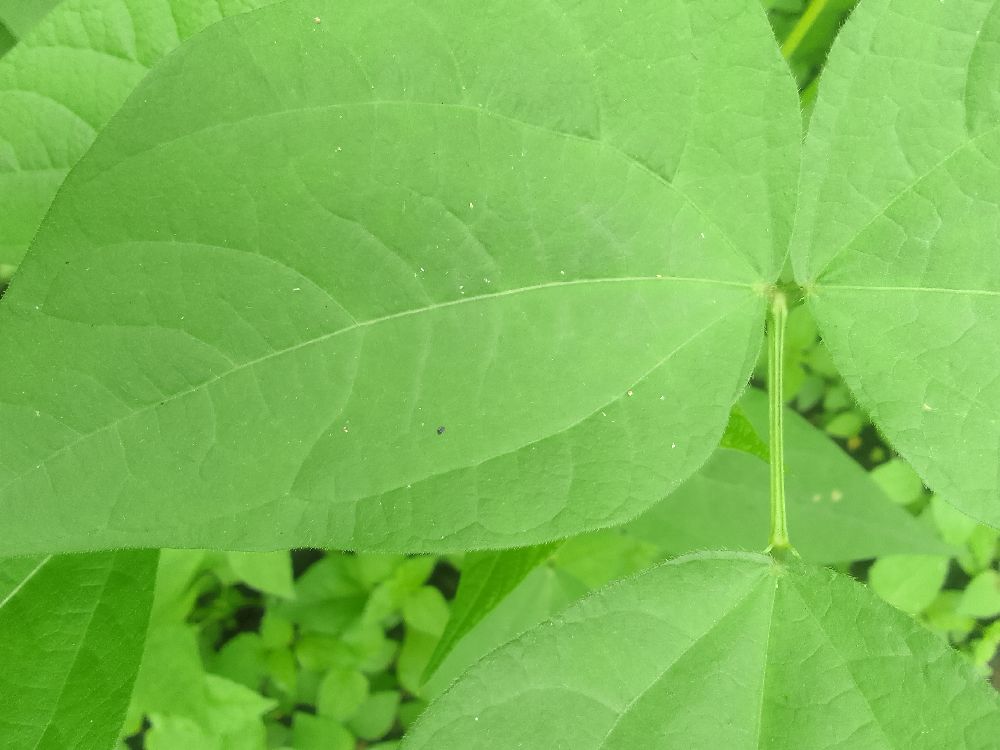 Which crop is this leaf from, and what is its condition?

common bean, healthy
